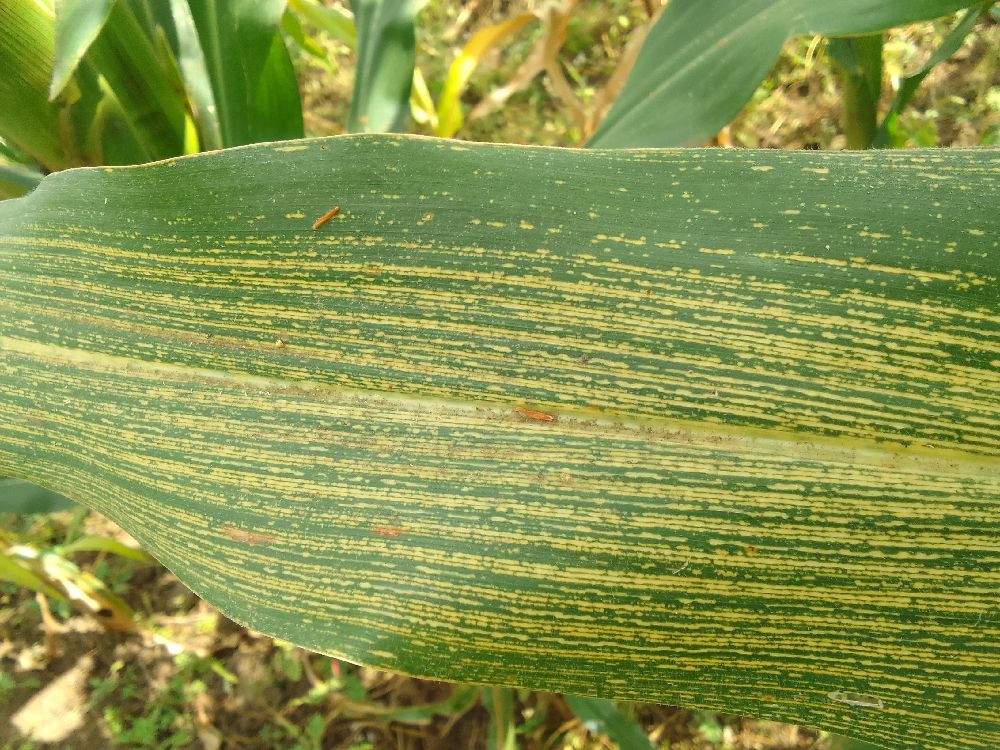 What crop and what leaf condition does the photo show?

maize, maize streak virus
